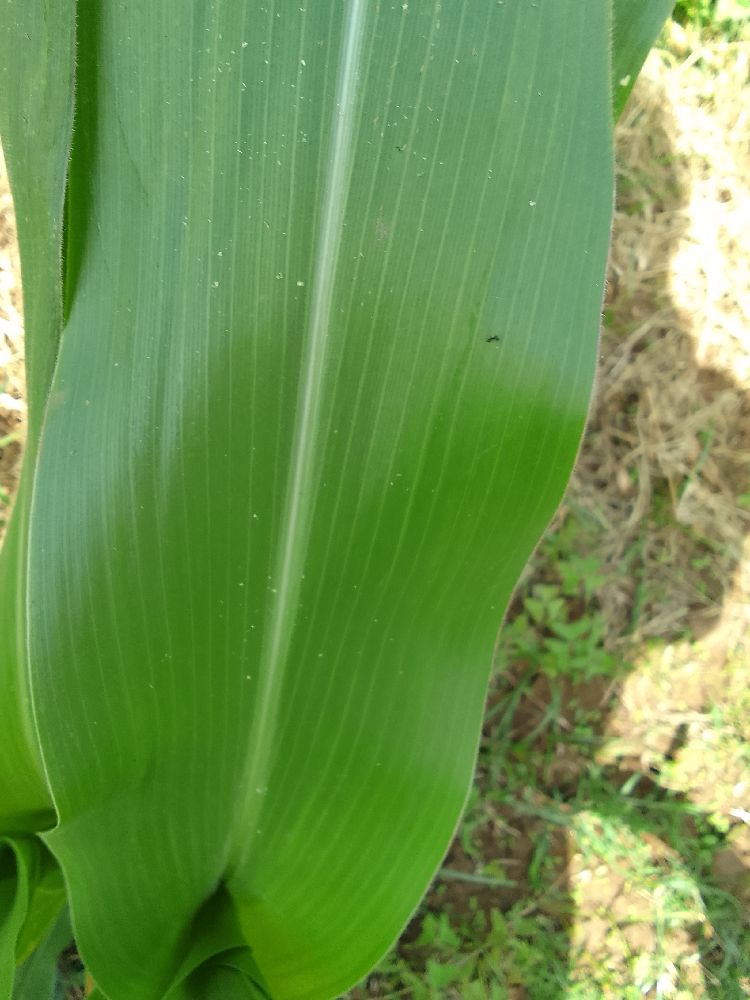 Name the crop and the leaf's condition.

maize, healthy
